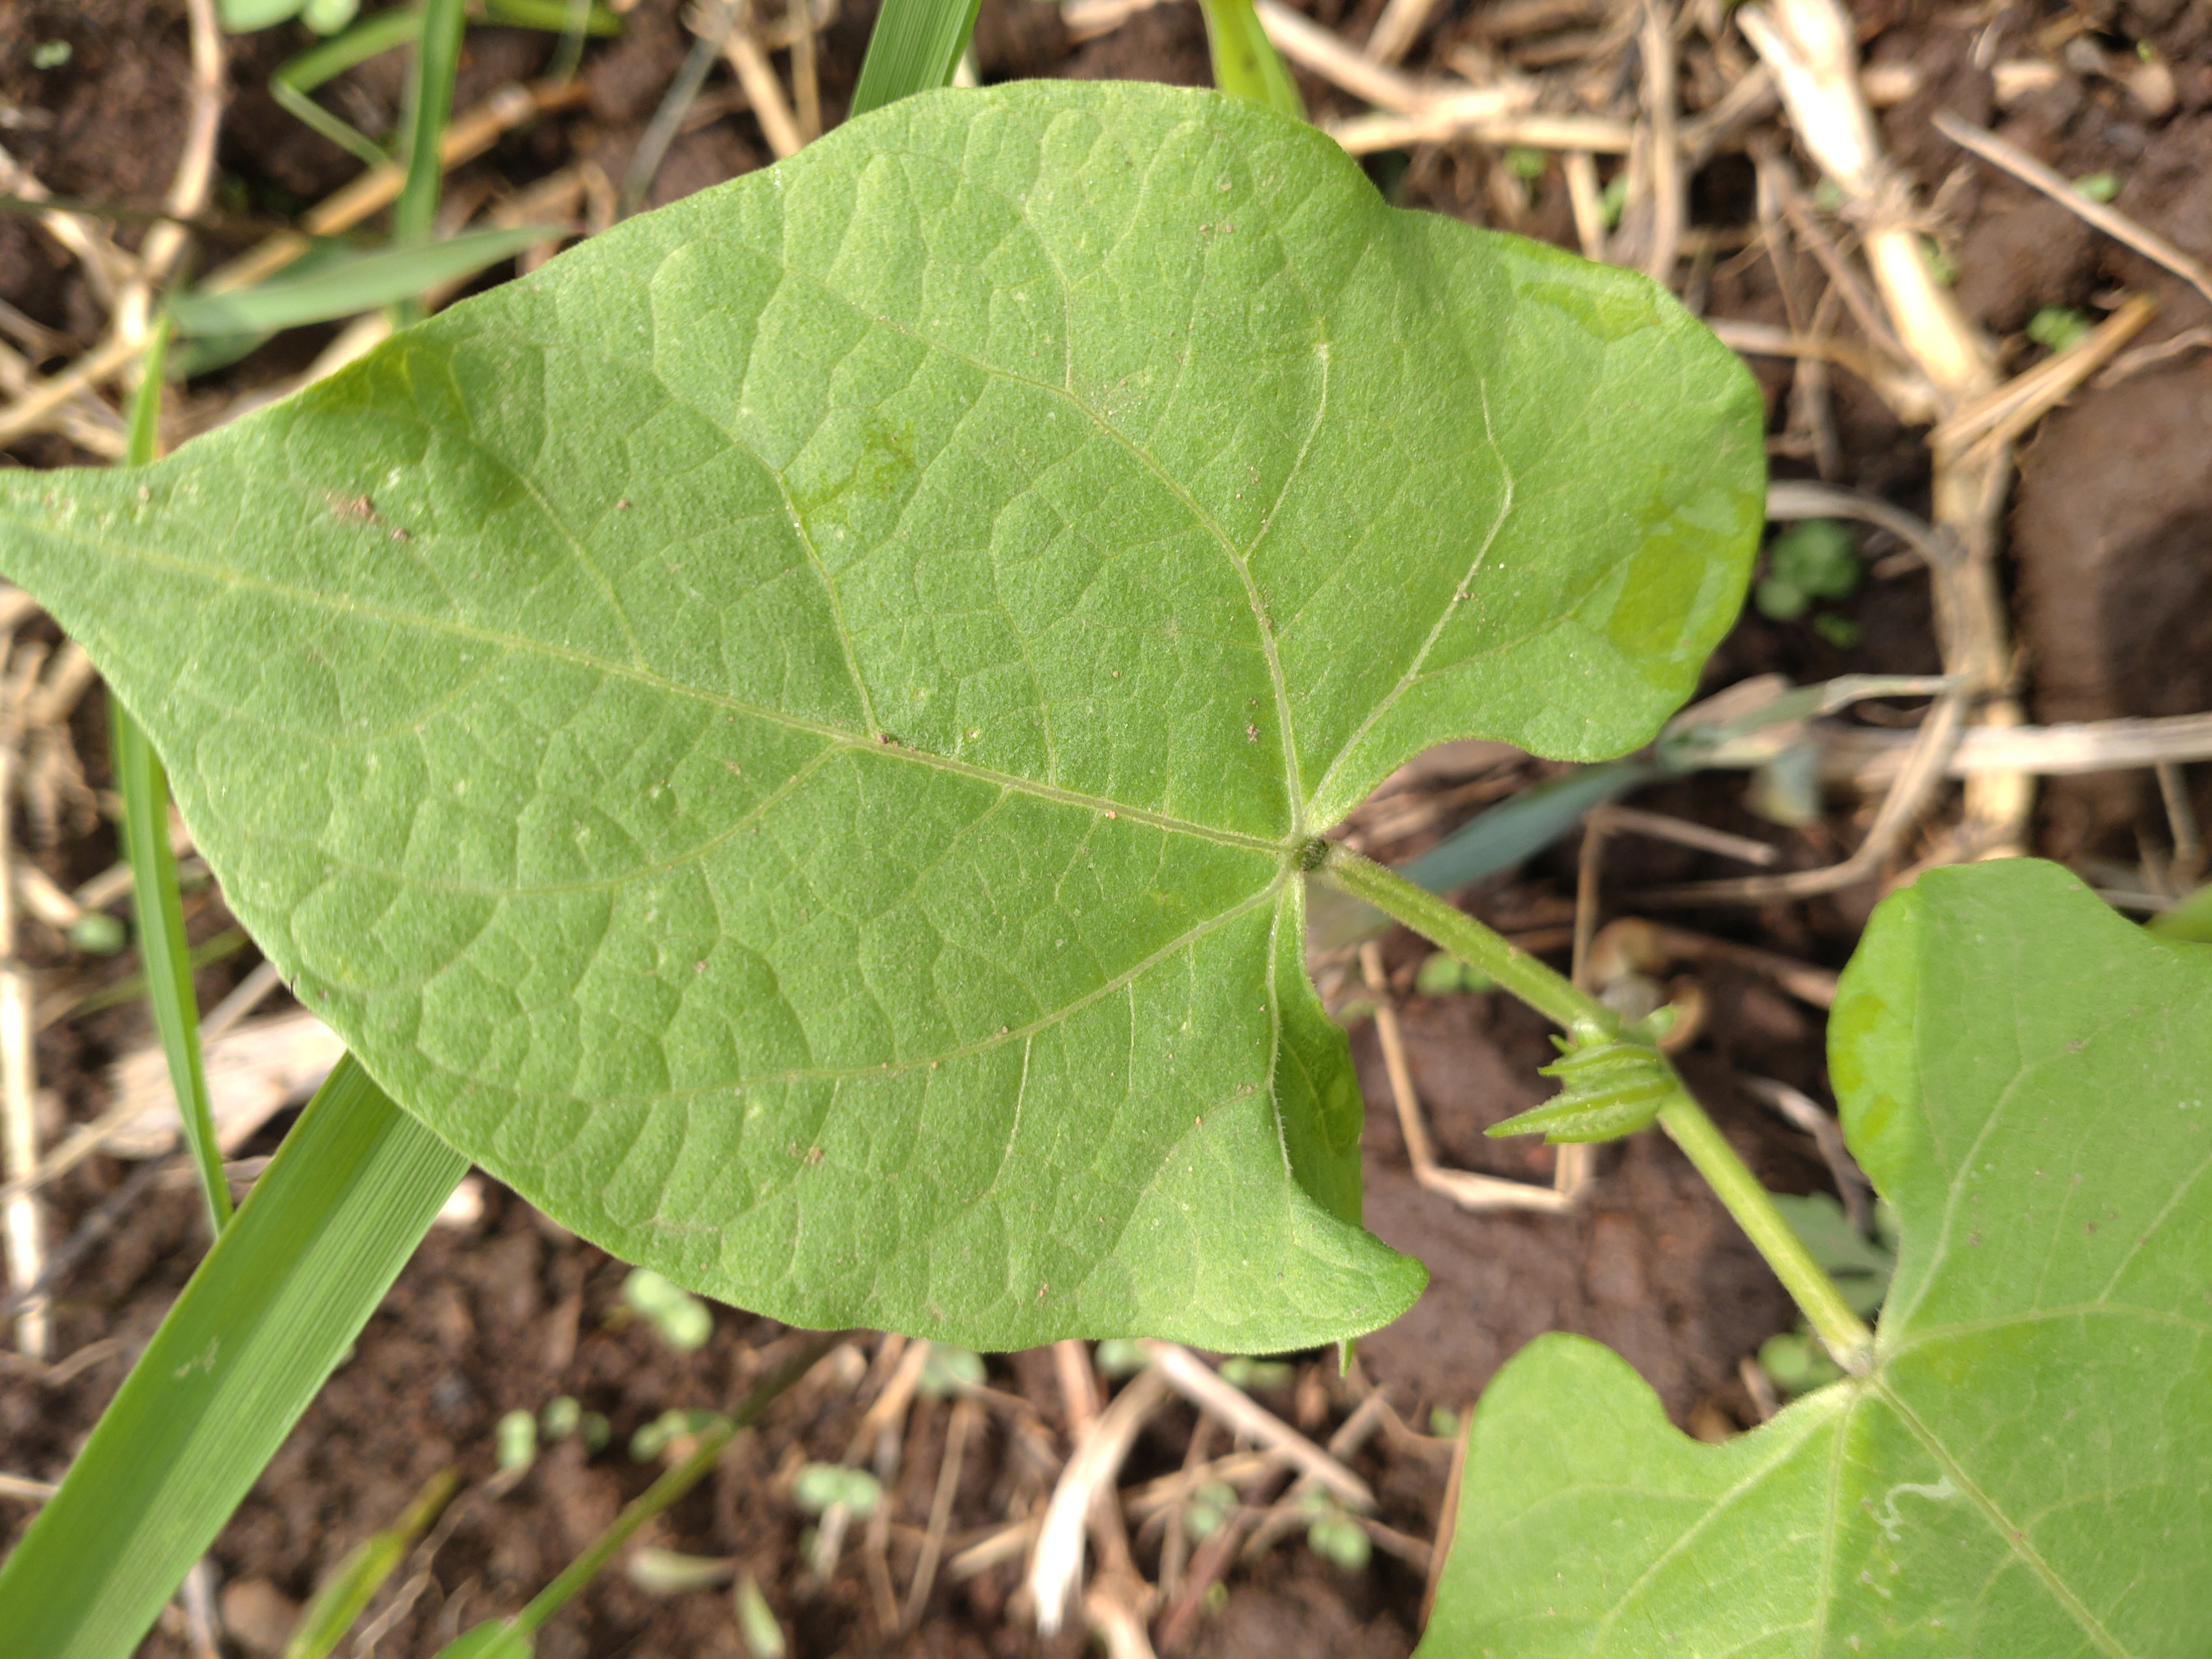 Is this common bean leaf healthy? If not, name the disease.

healthy
